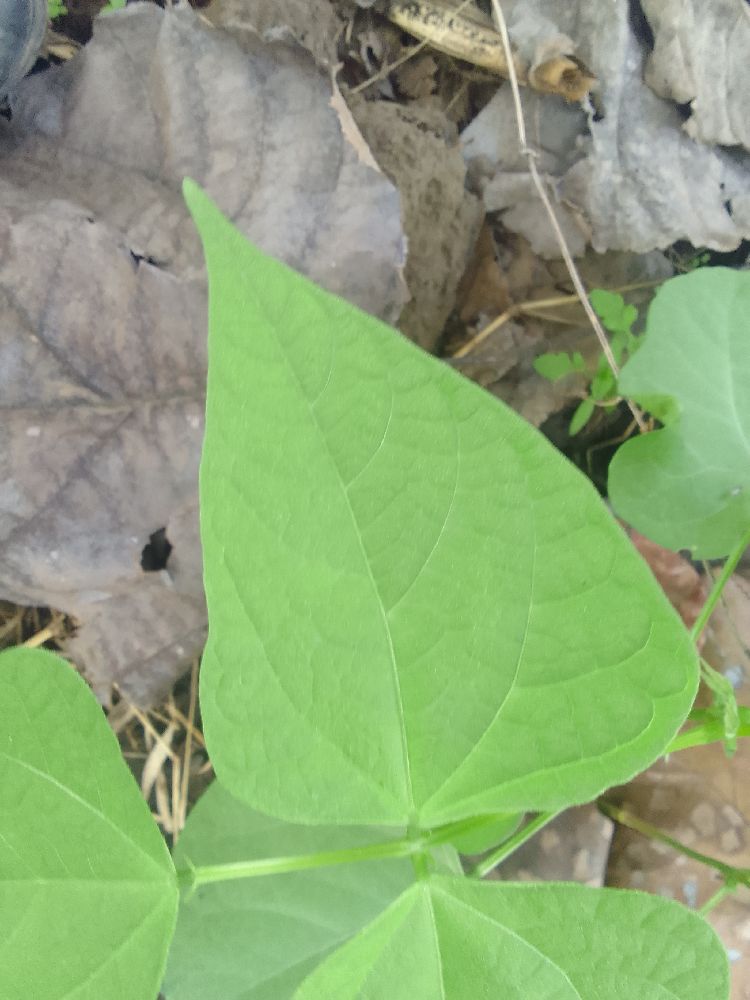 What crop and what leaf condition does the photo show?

common bean, healthy
